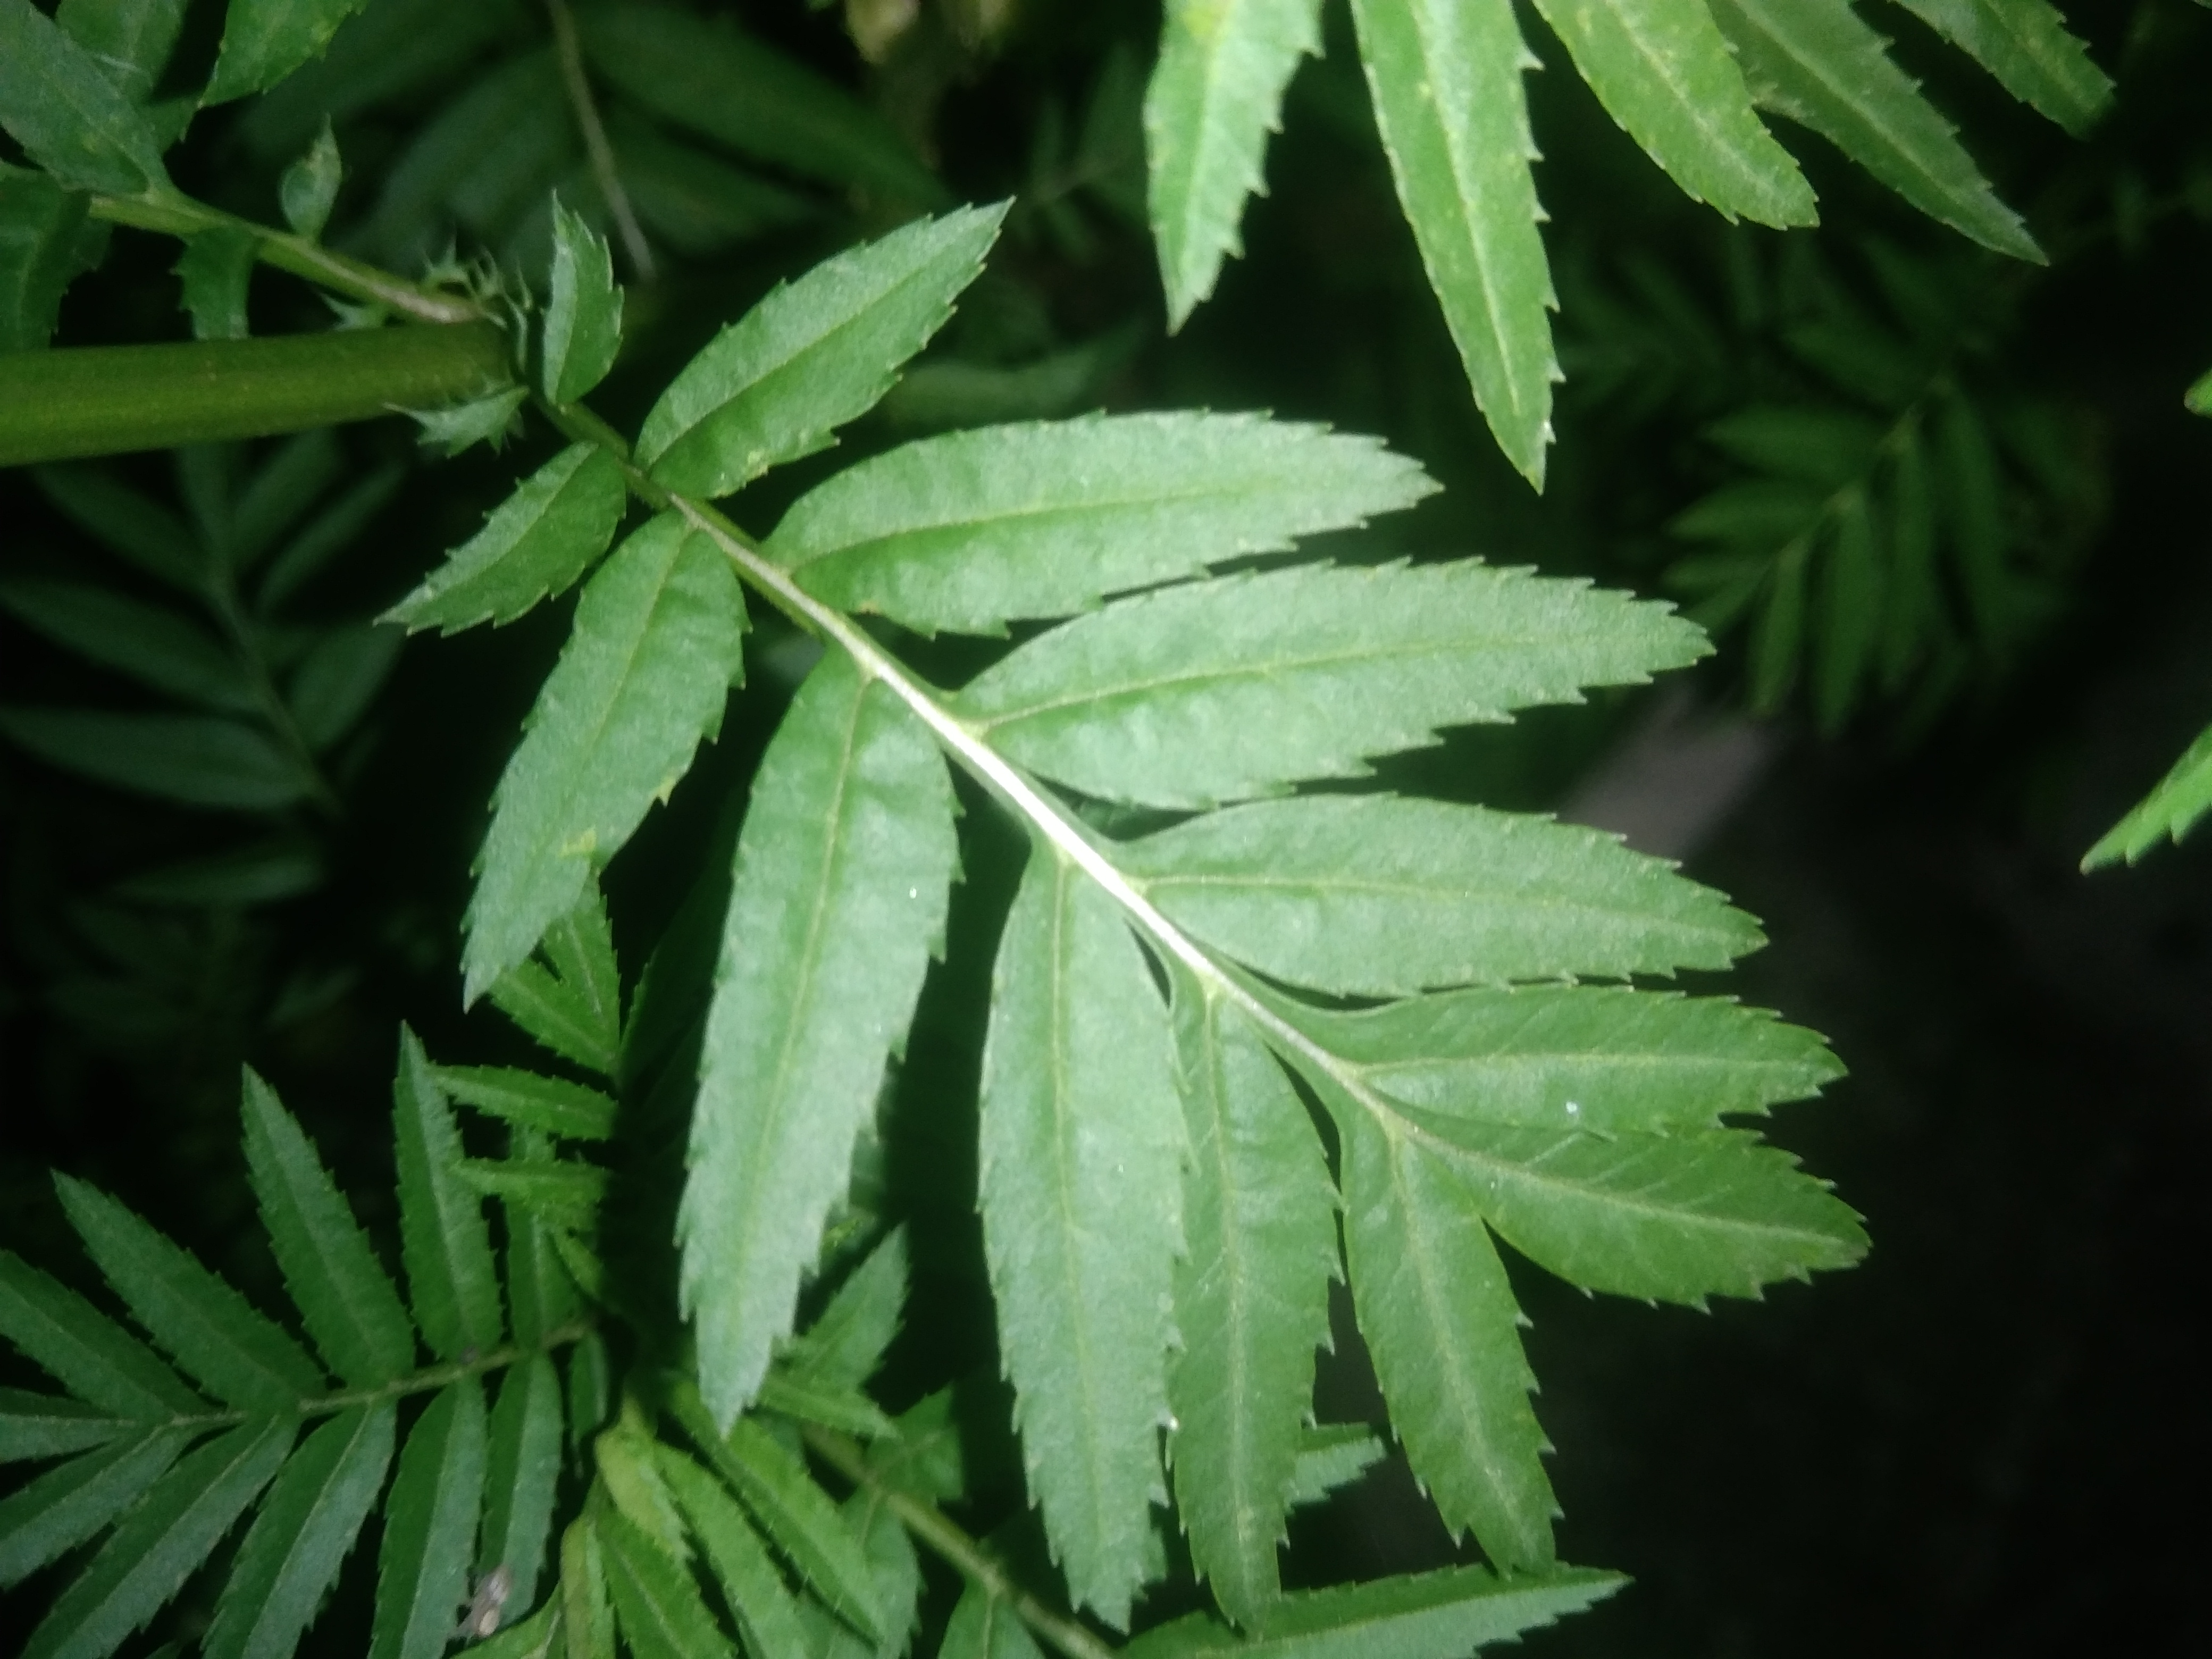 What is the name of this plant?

marigold
